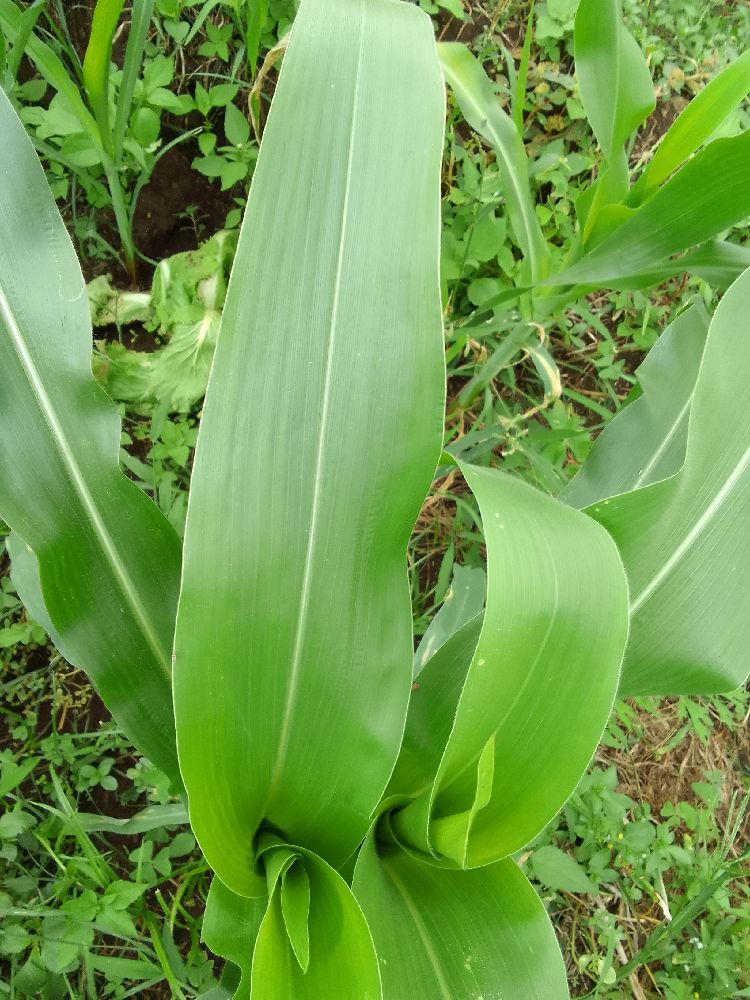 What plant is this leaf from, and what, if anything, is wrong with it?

maize, healthy
